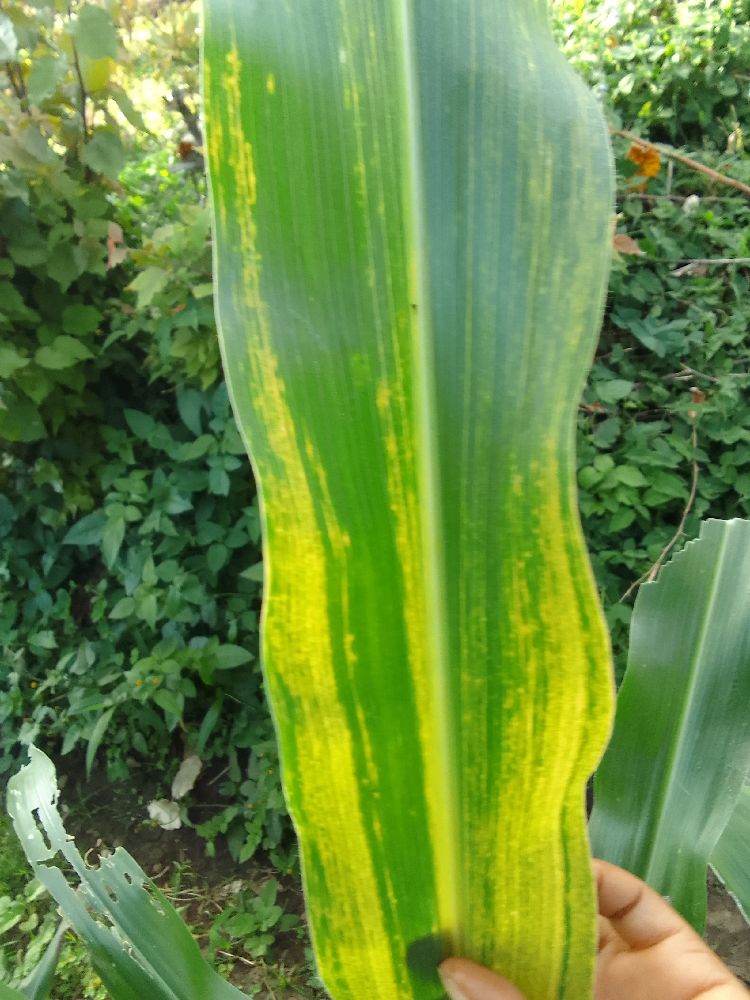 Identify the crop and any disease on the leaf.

maize, maize lethal necrosis
